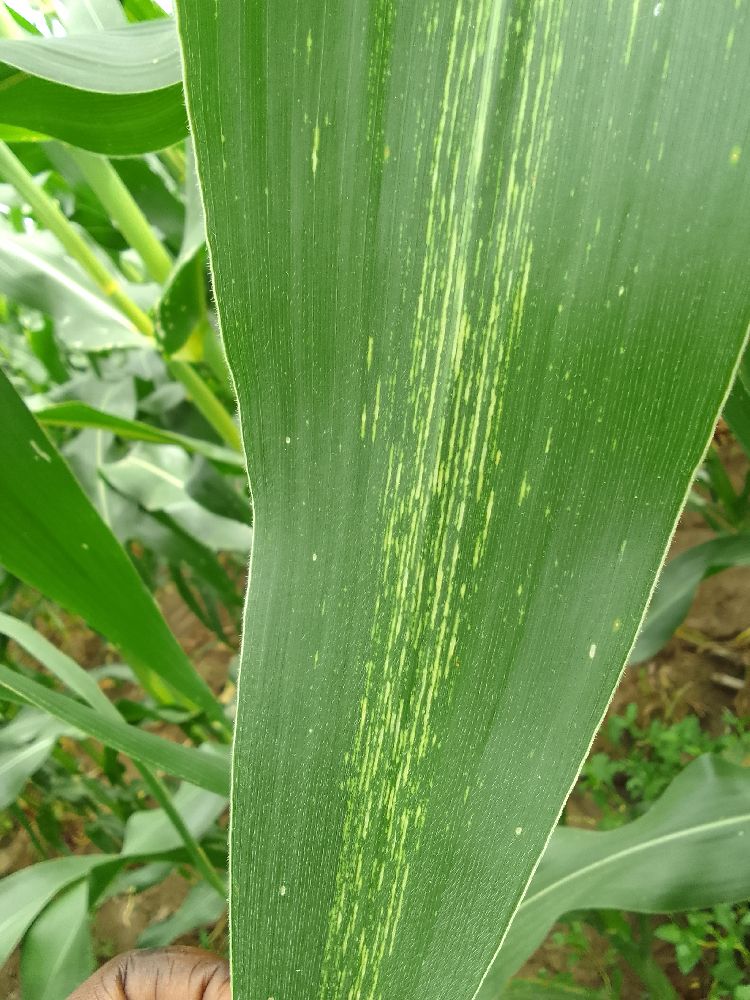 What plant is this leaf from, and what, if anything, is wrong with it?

maize, maize streak virus
